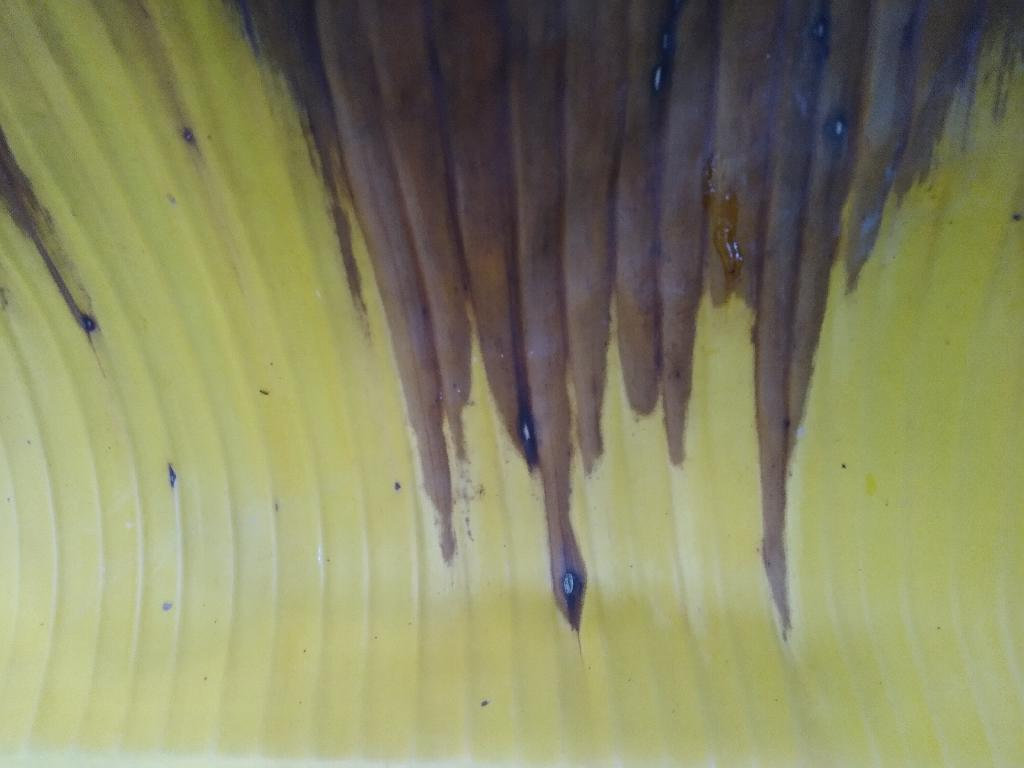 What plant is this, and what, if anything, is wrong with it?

banana, fusarium wilt race 1
